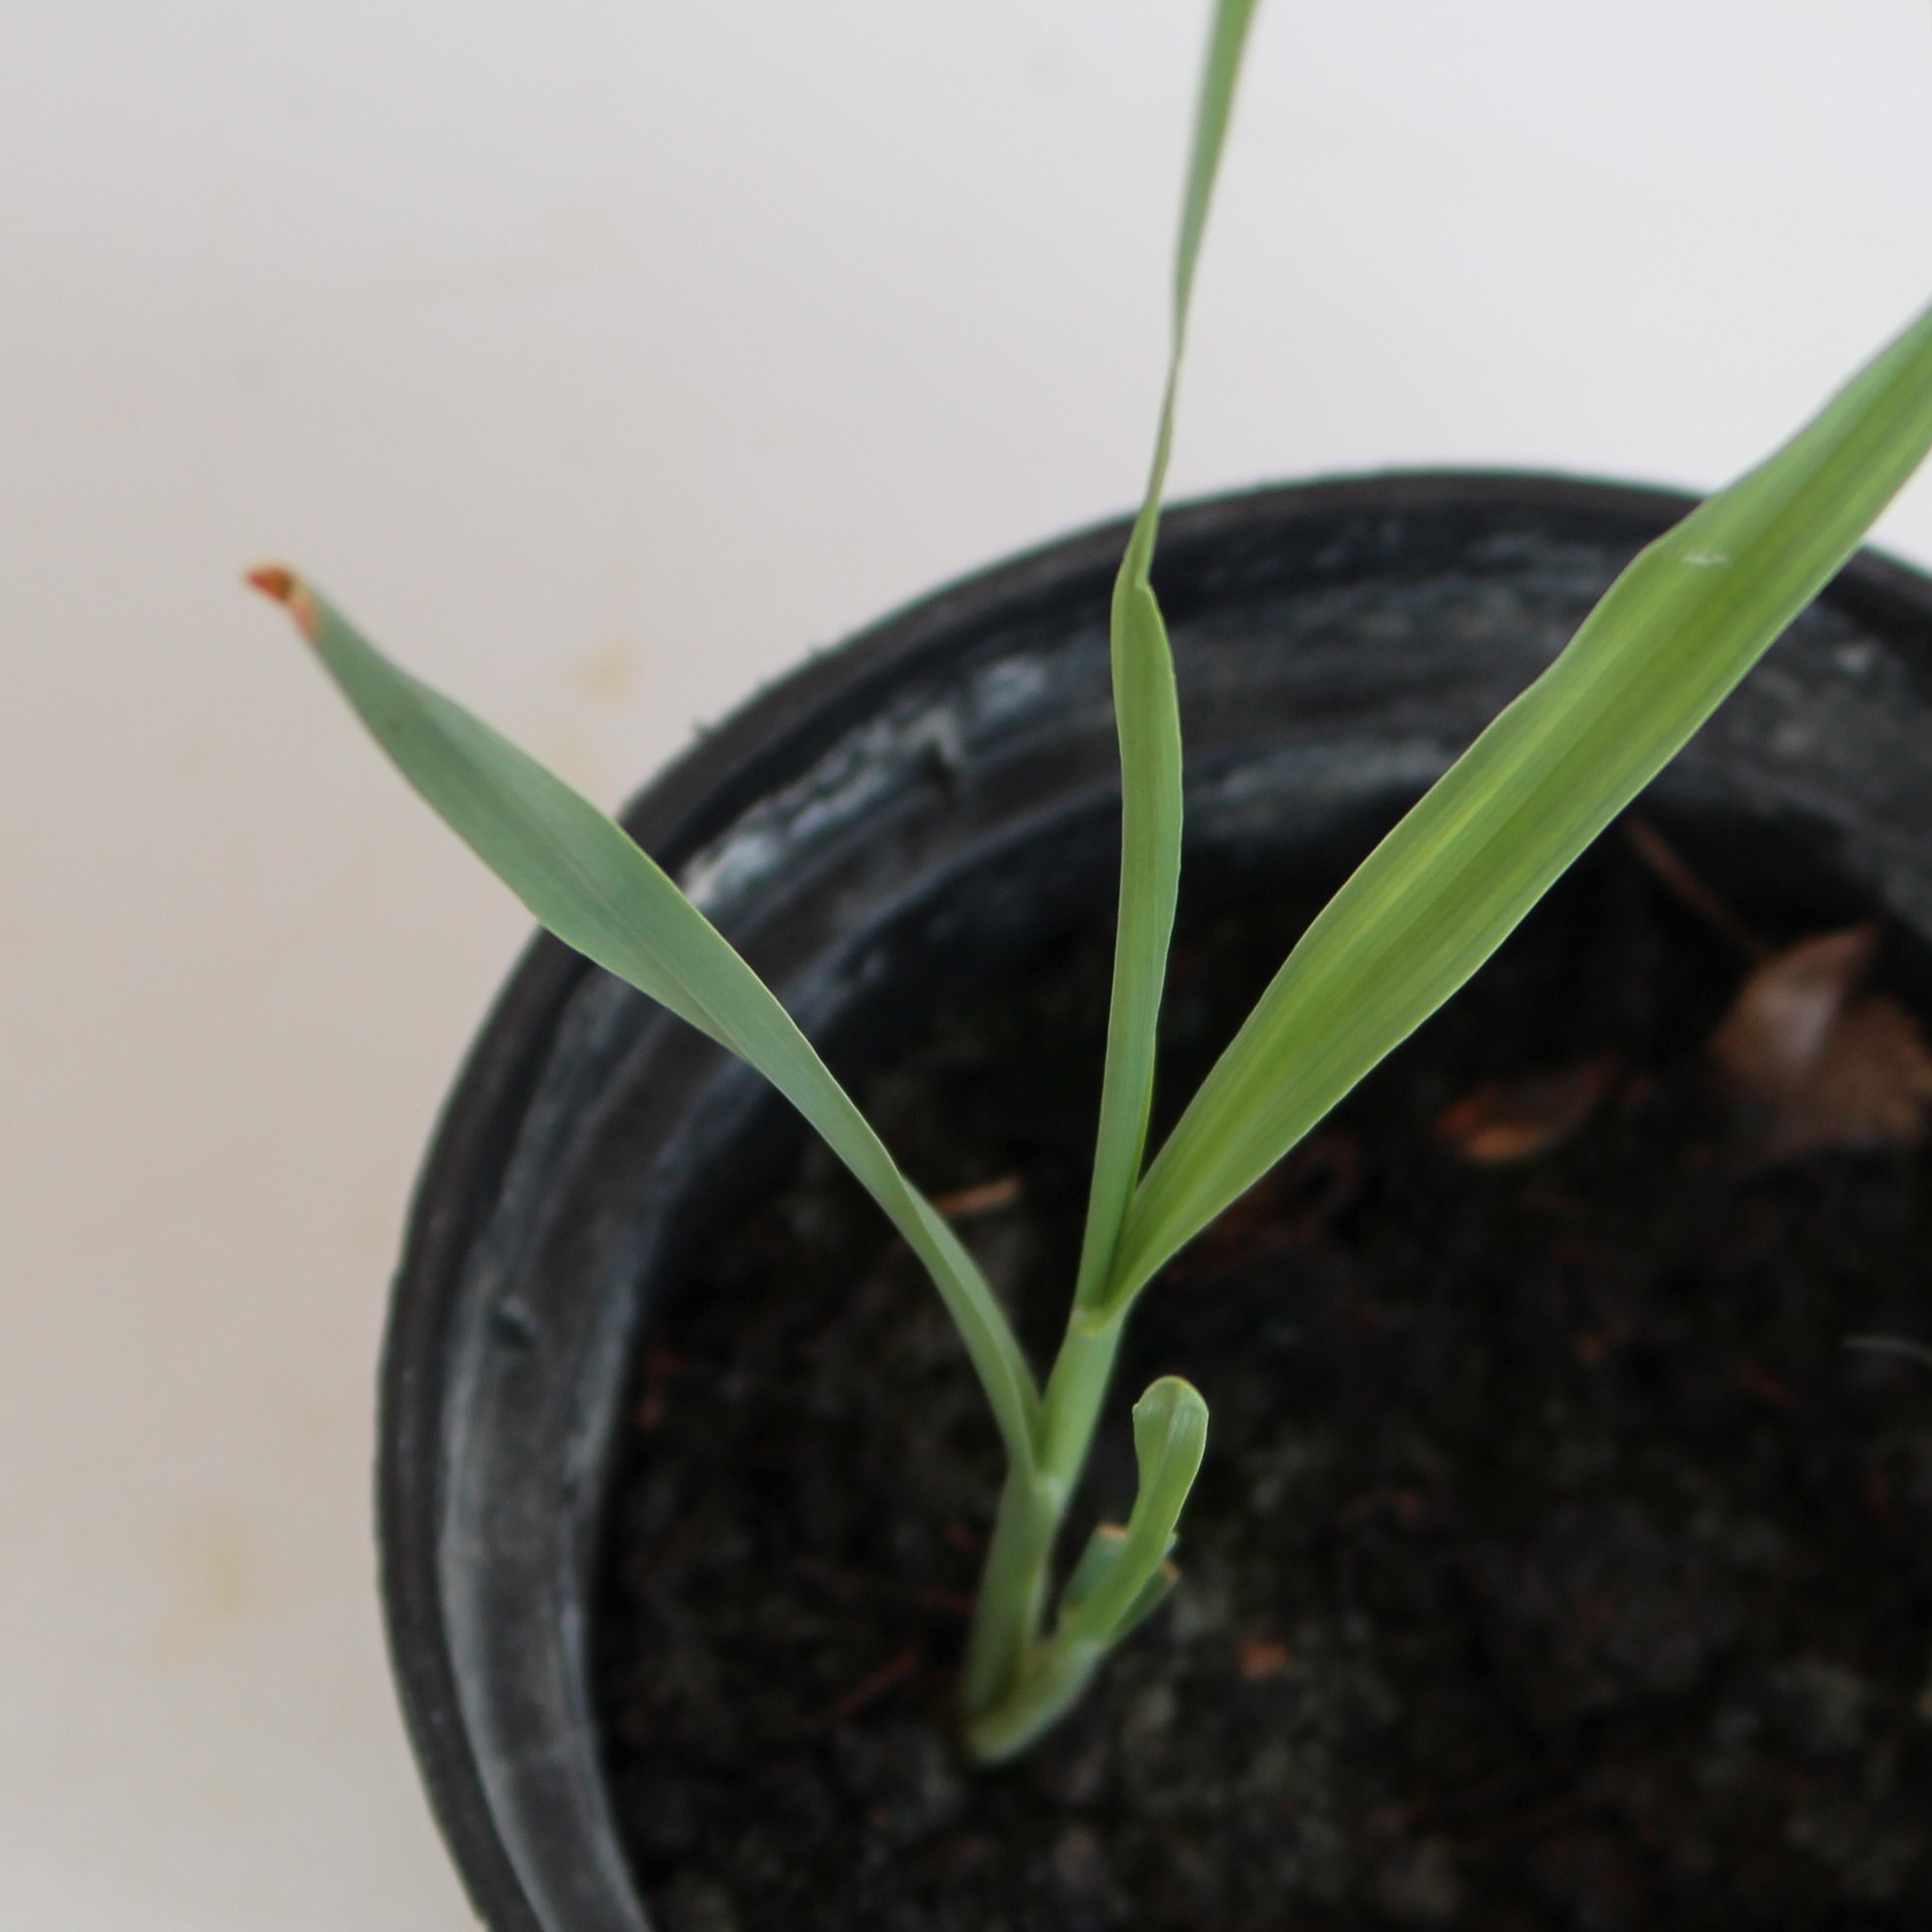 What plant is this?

Avena sterilis
